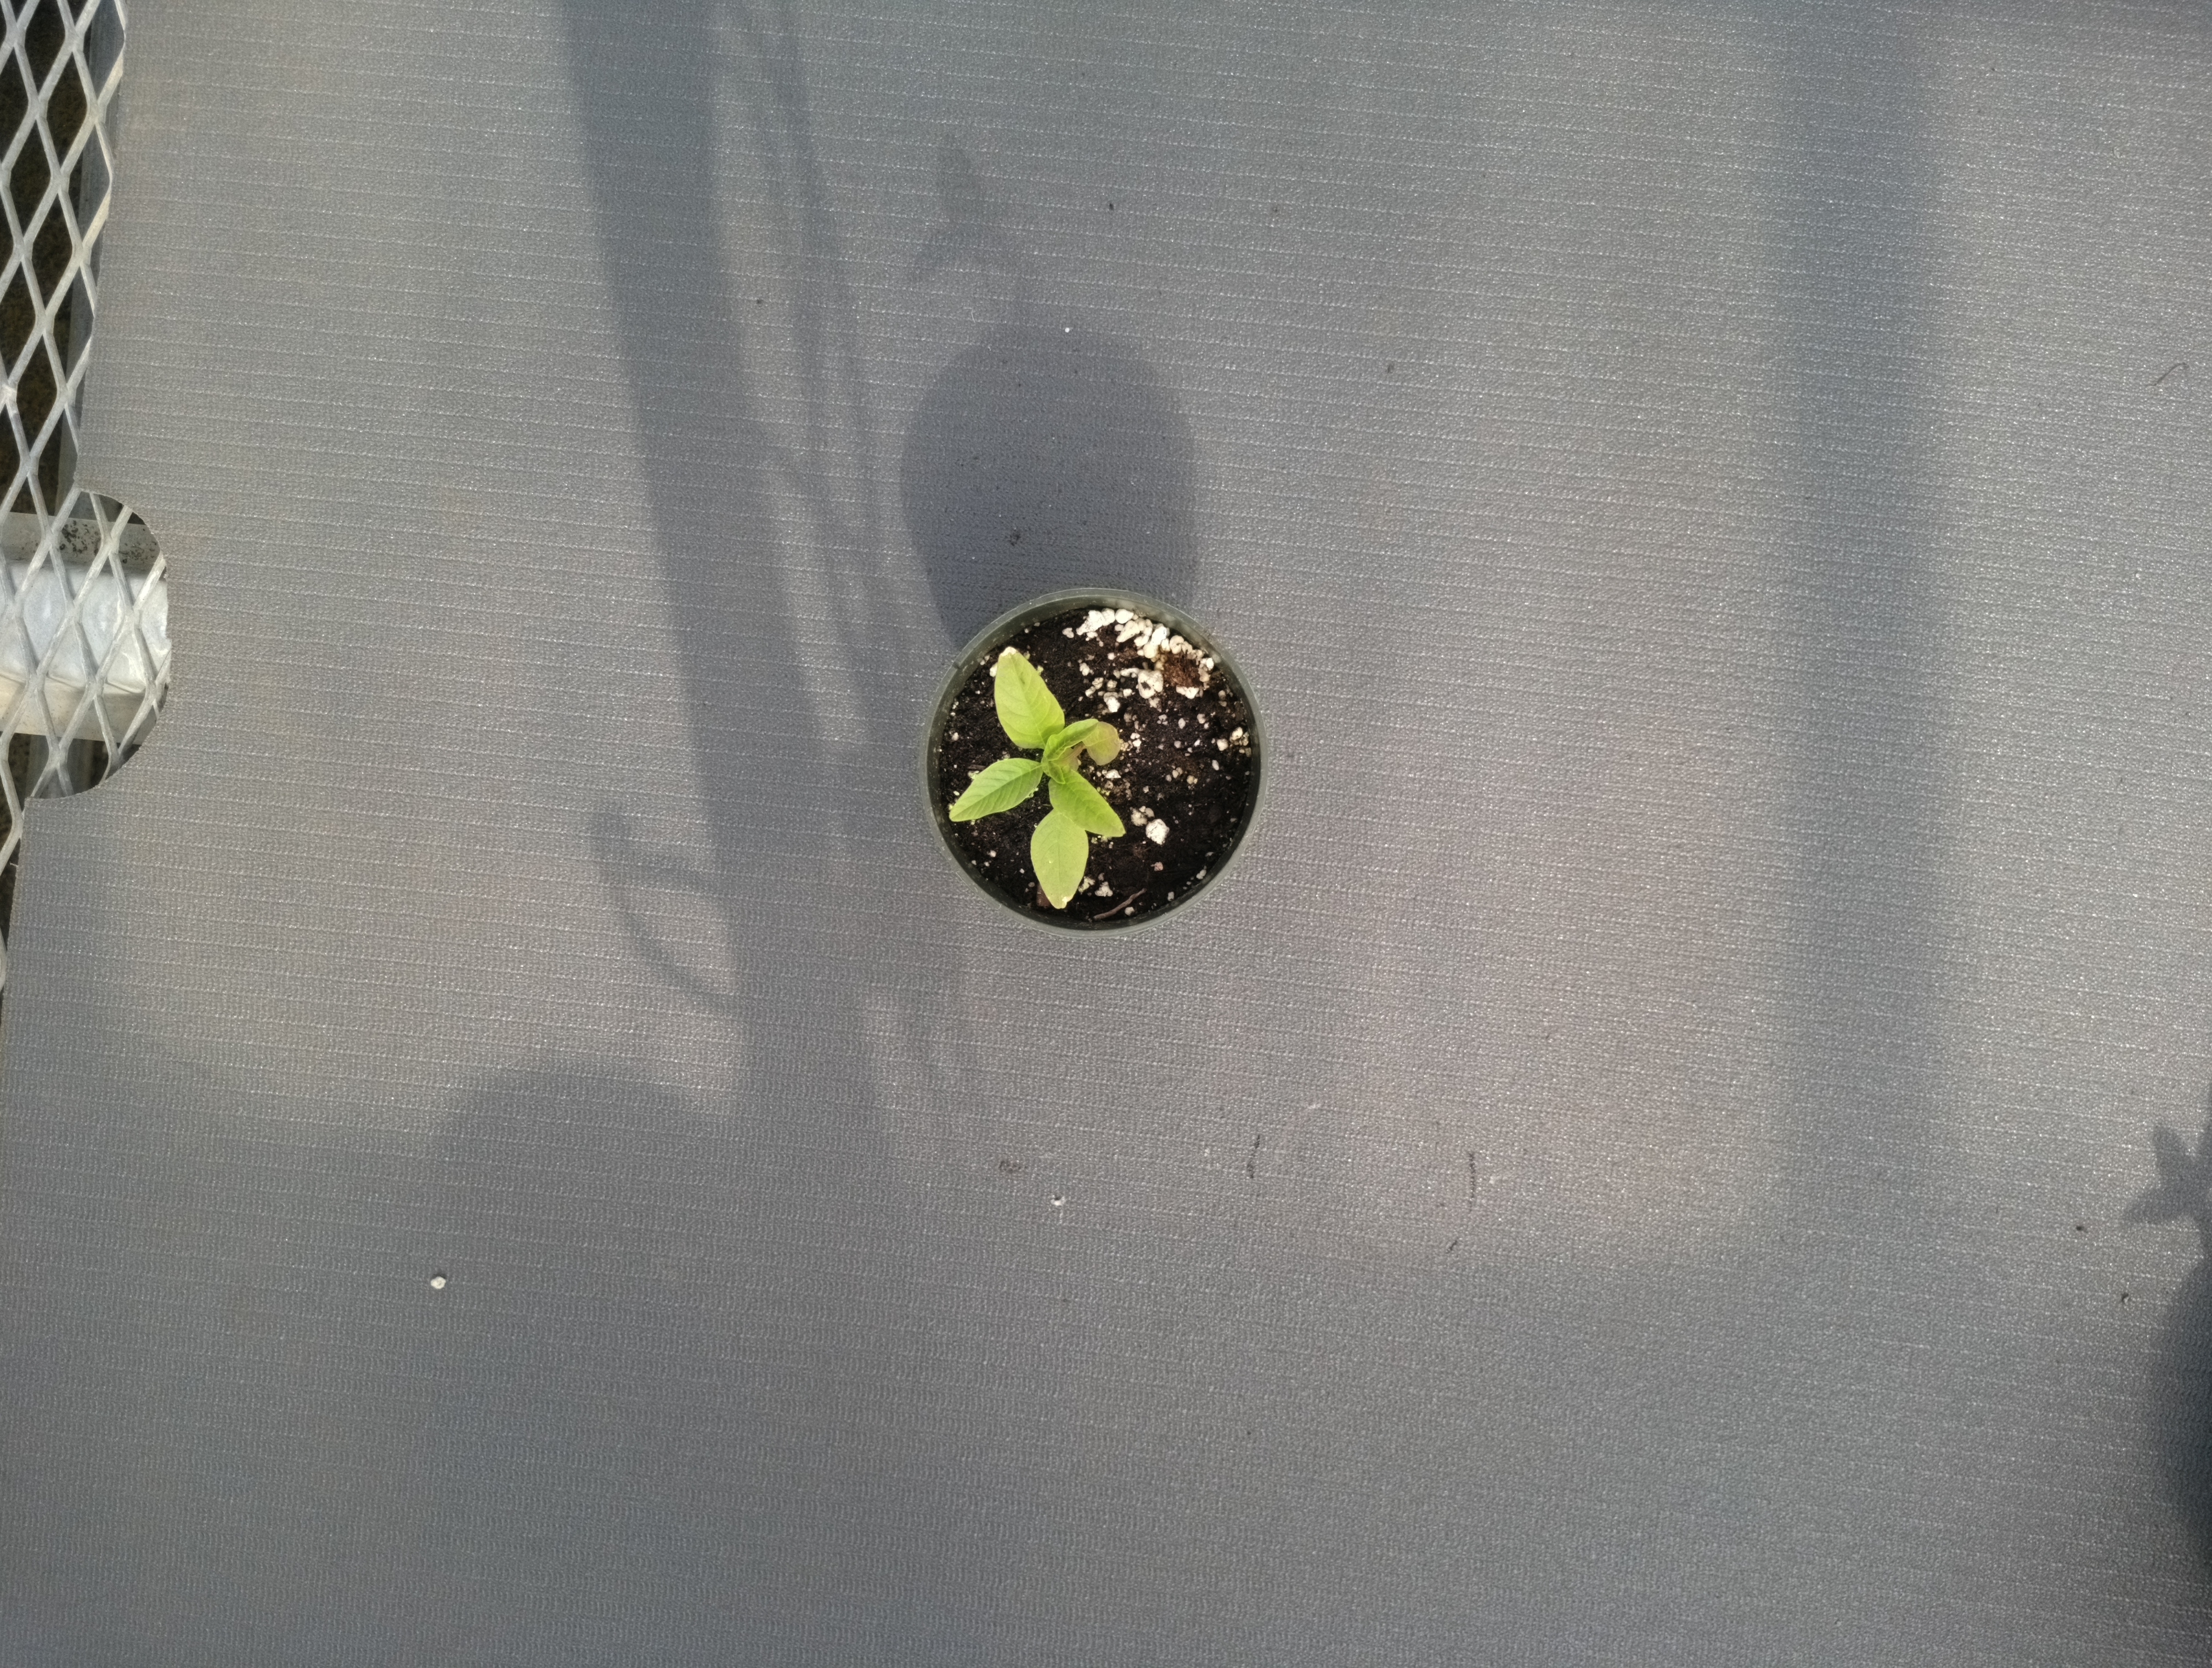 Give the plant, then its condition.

waterhemp, healthy untreated
